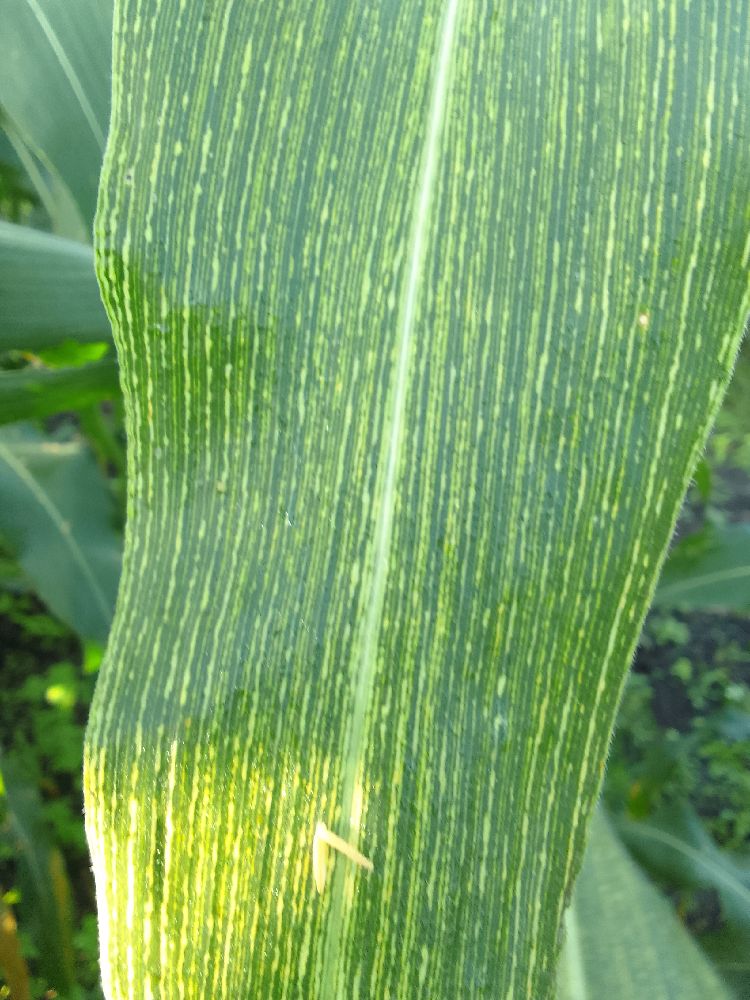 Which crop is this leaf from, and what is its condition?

maize, maize streak virus
